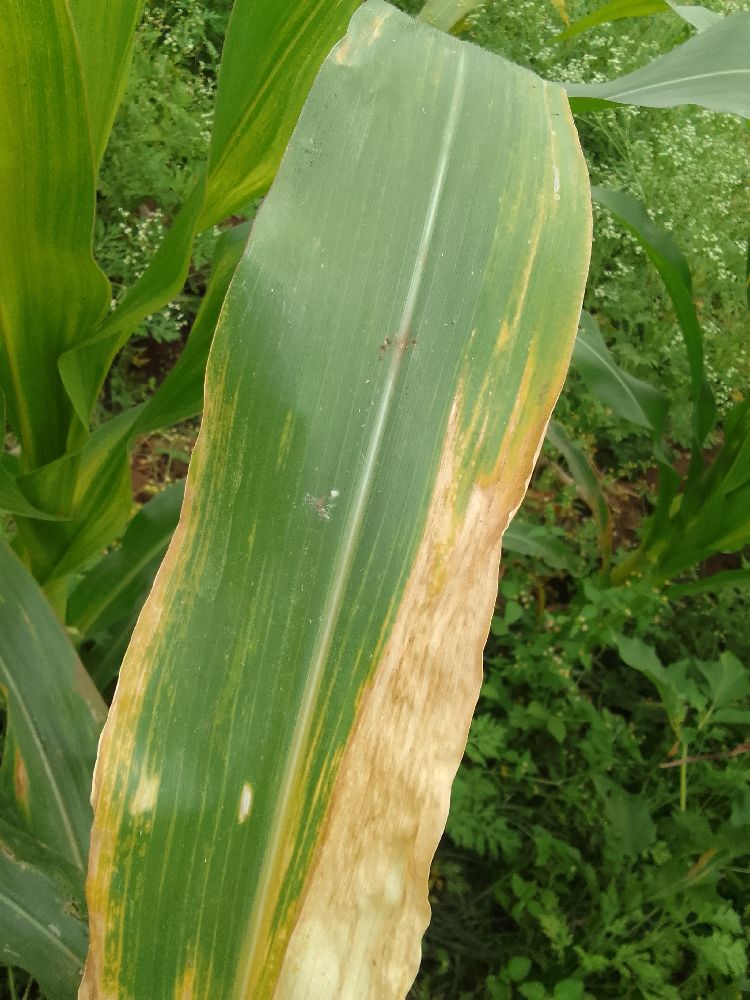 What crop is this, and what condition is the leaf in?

maize, maize lethal necrosis
